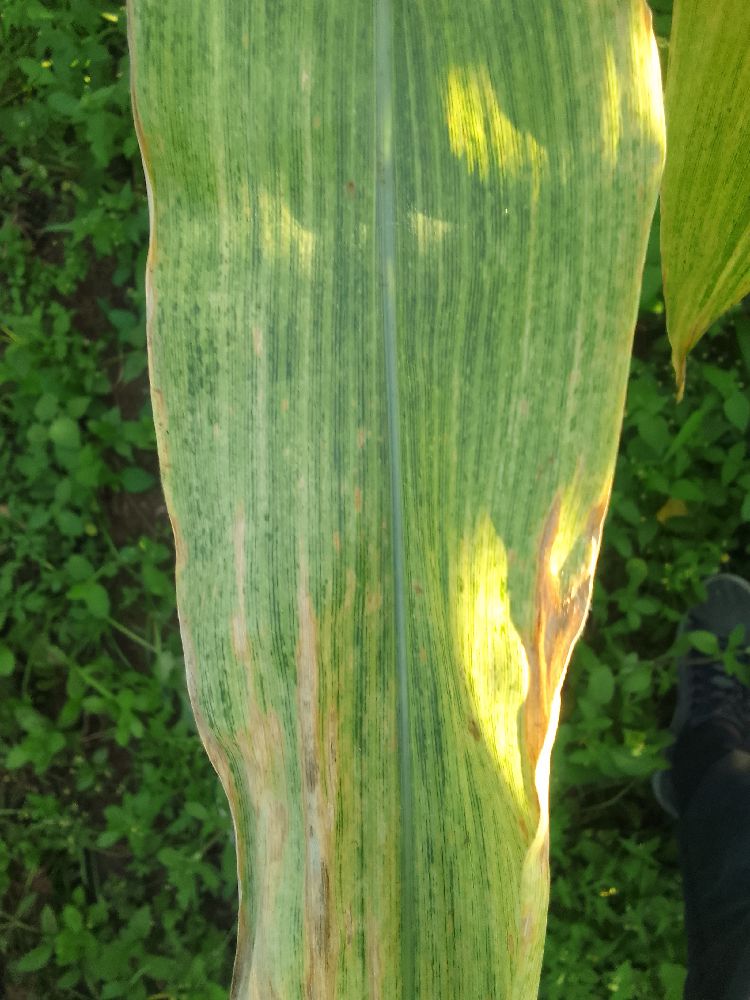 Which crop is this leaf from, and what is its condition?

maize, maize lethal necrosis
